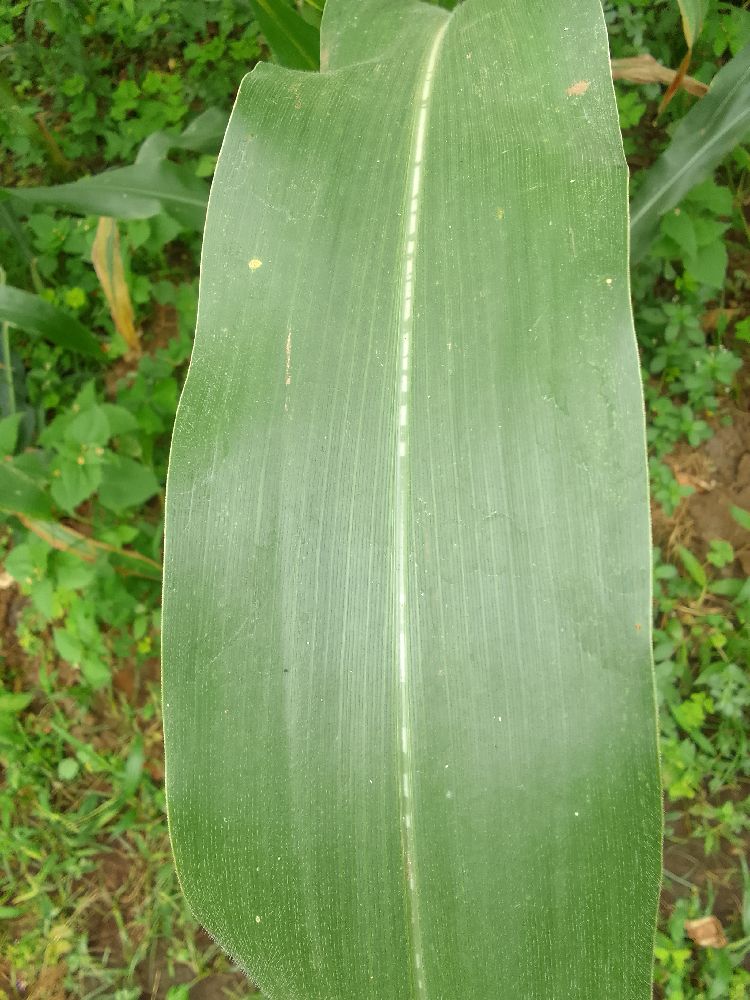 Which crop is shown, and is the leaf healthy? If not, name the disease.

maize, healthy
